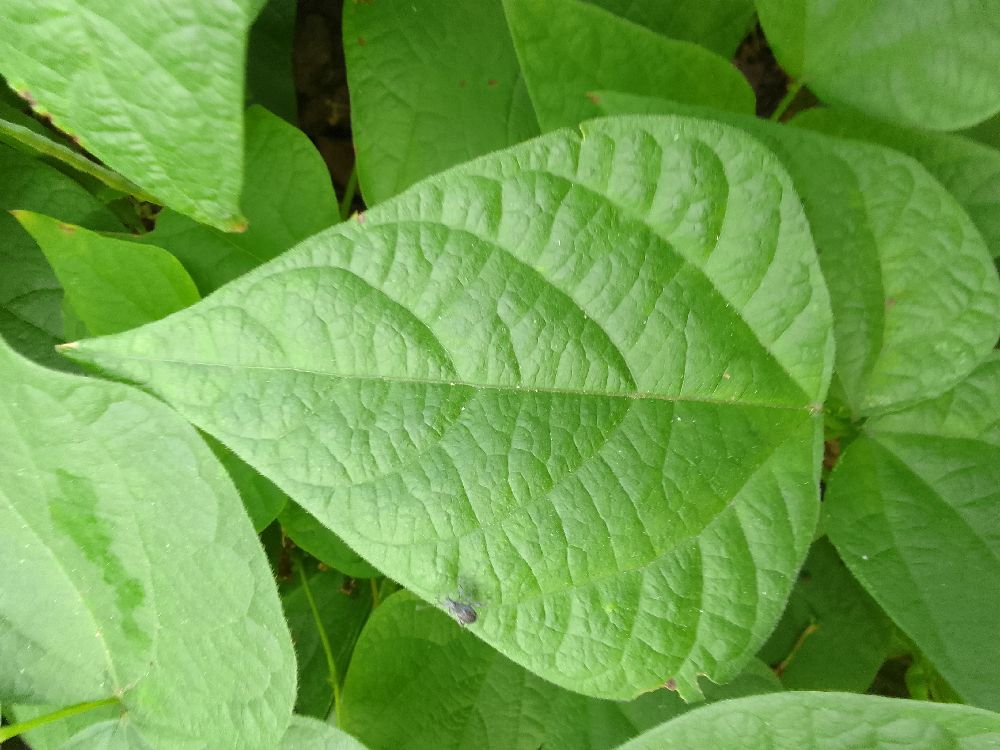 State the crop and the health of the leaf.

common bean, healthy
